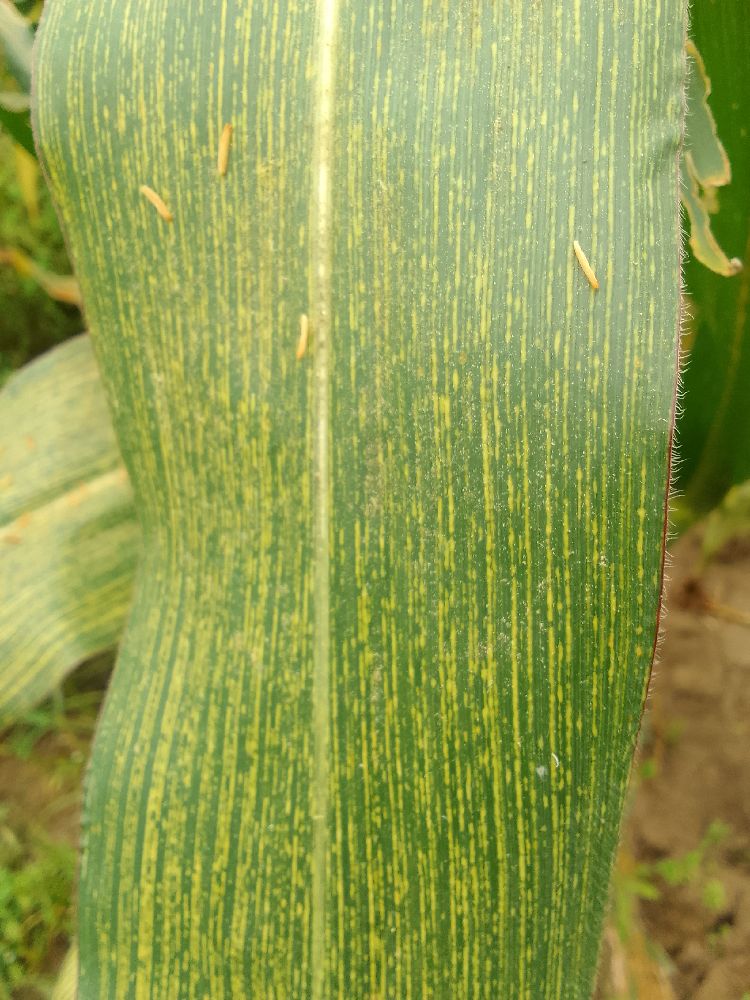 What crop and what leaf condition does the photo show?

maize, maize streak virus
